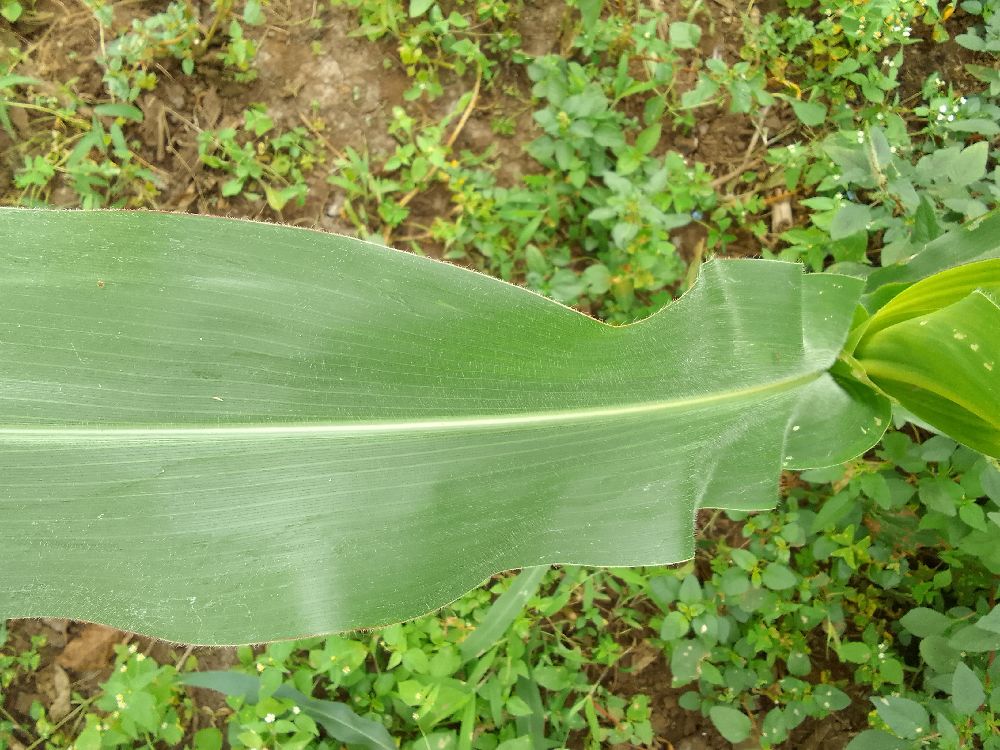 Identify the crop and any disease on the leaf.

maize, healthy
